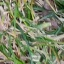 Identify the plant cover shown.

grass
